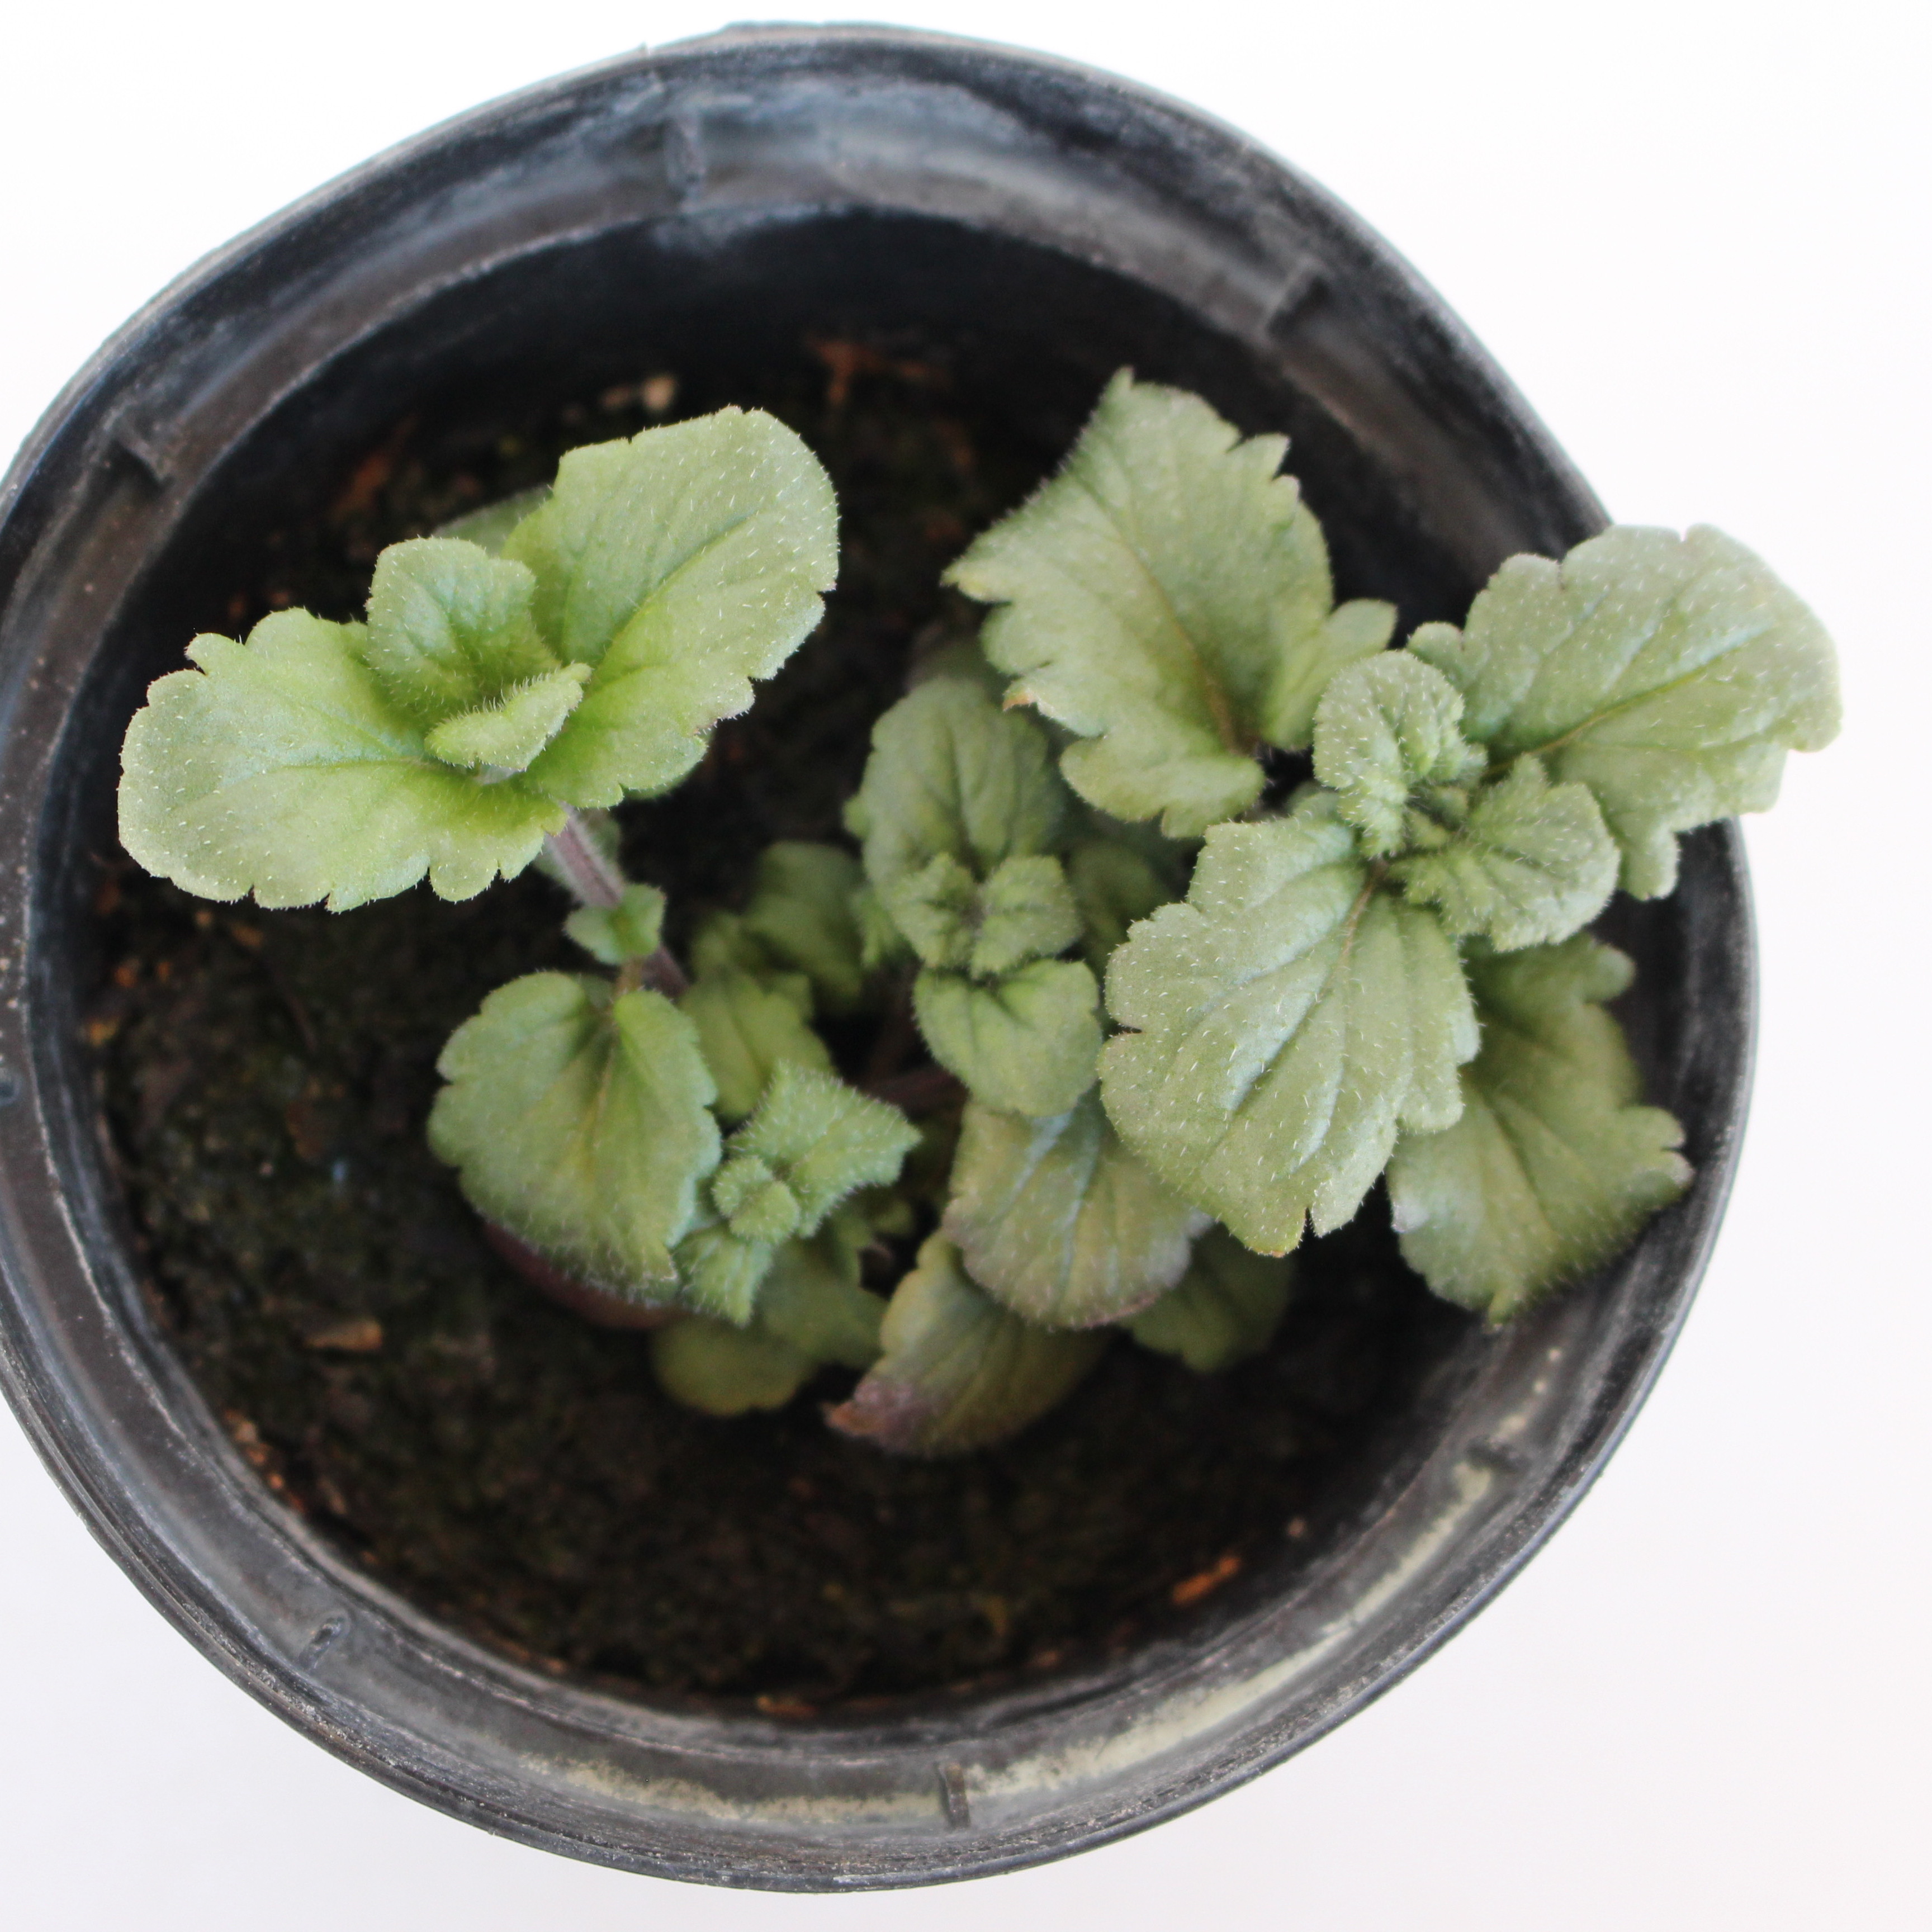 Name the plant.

Veronica persica
